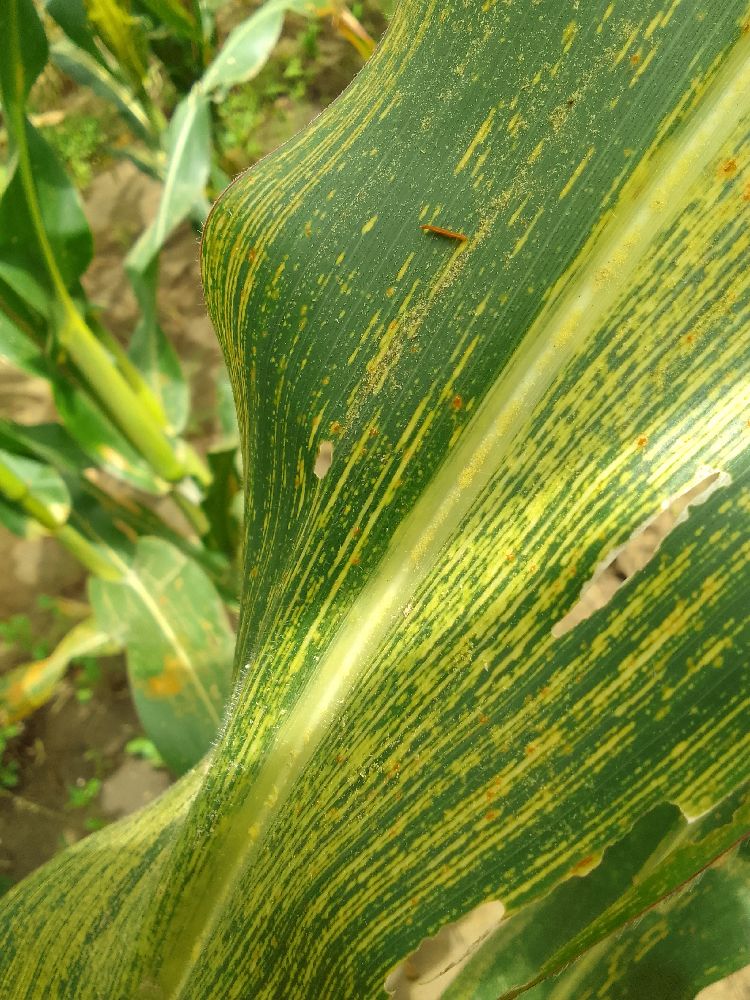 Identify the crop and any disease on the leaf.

maize, maize streak virus
